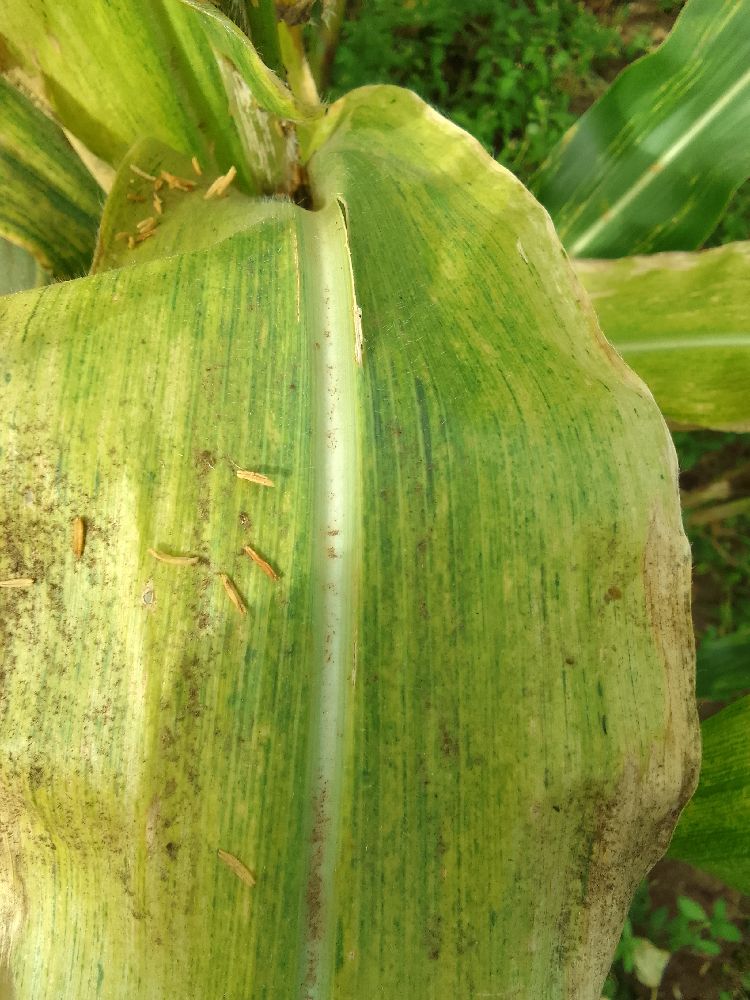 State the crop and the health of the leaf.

maize, maize lethal necrosis
